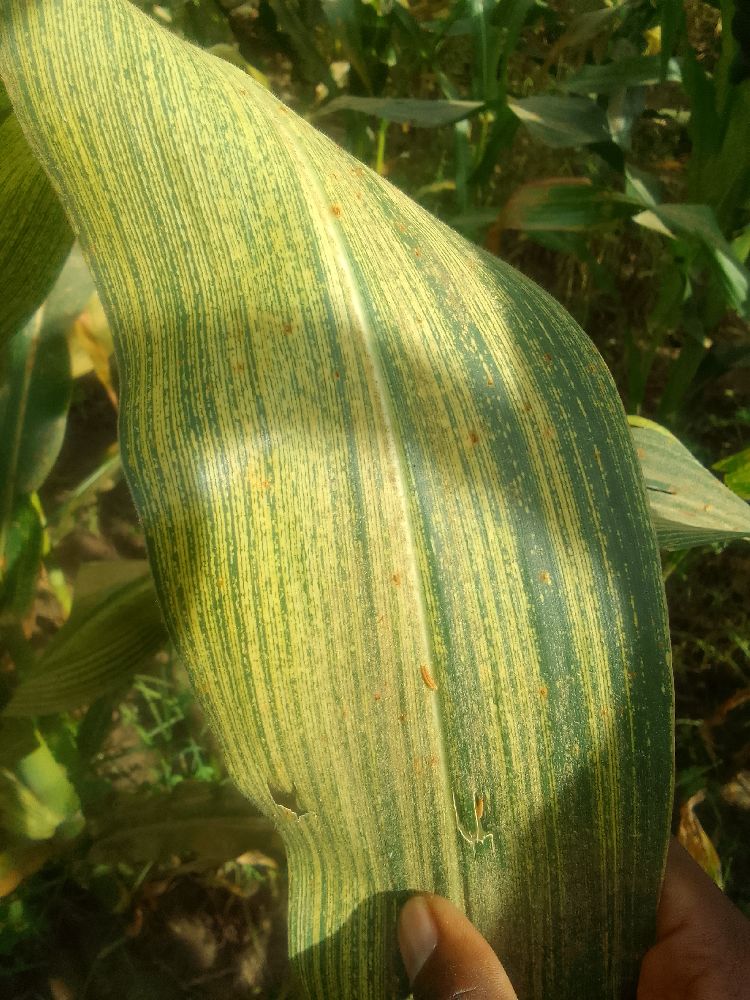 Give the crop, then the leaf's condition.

maize, maize streak virus
